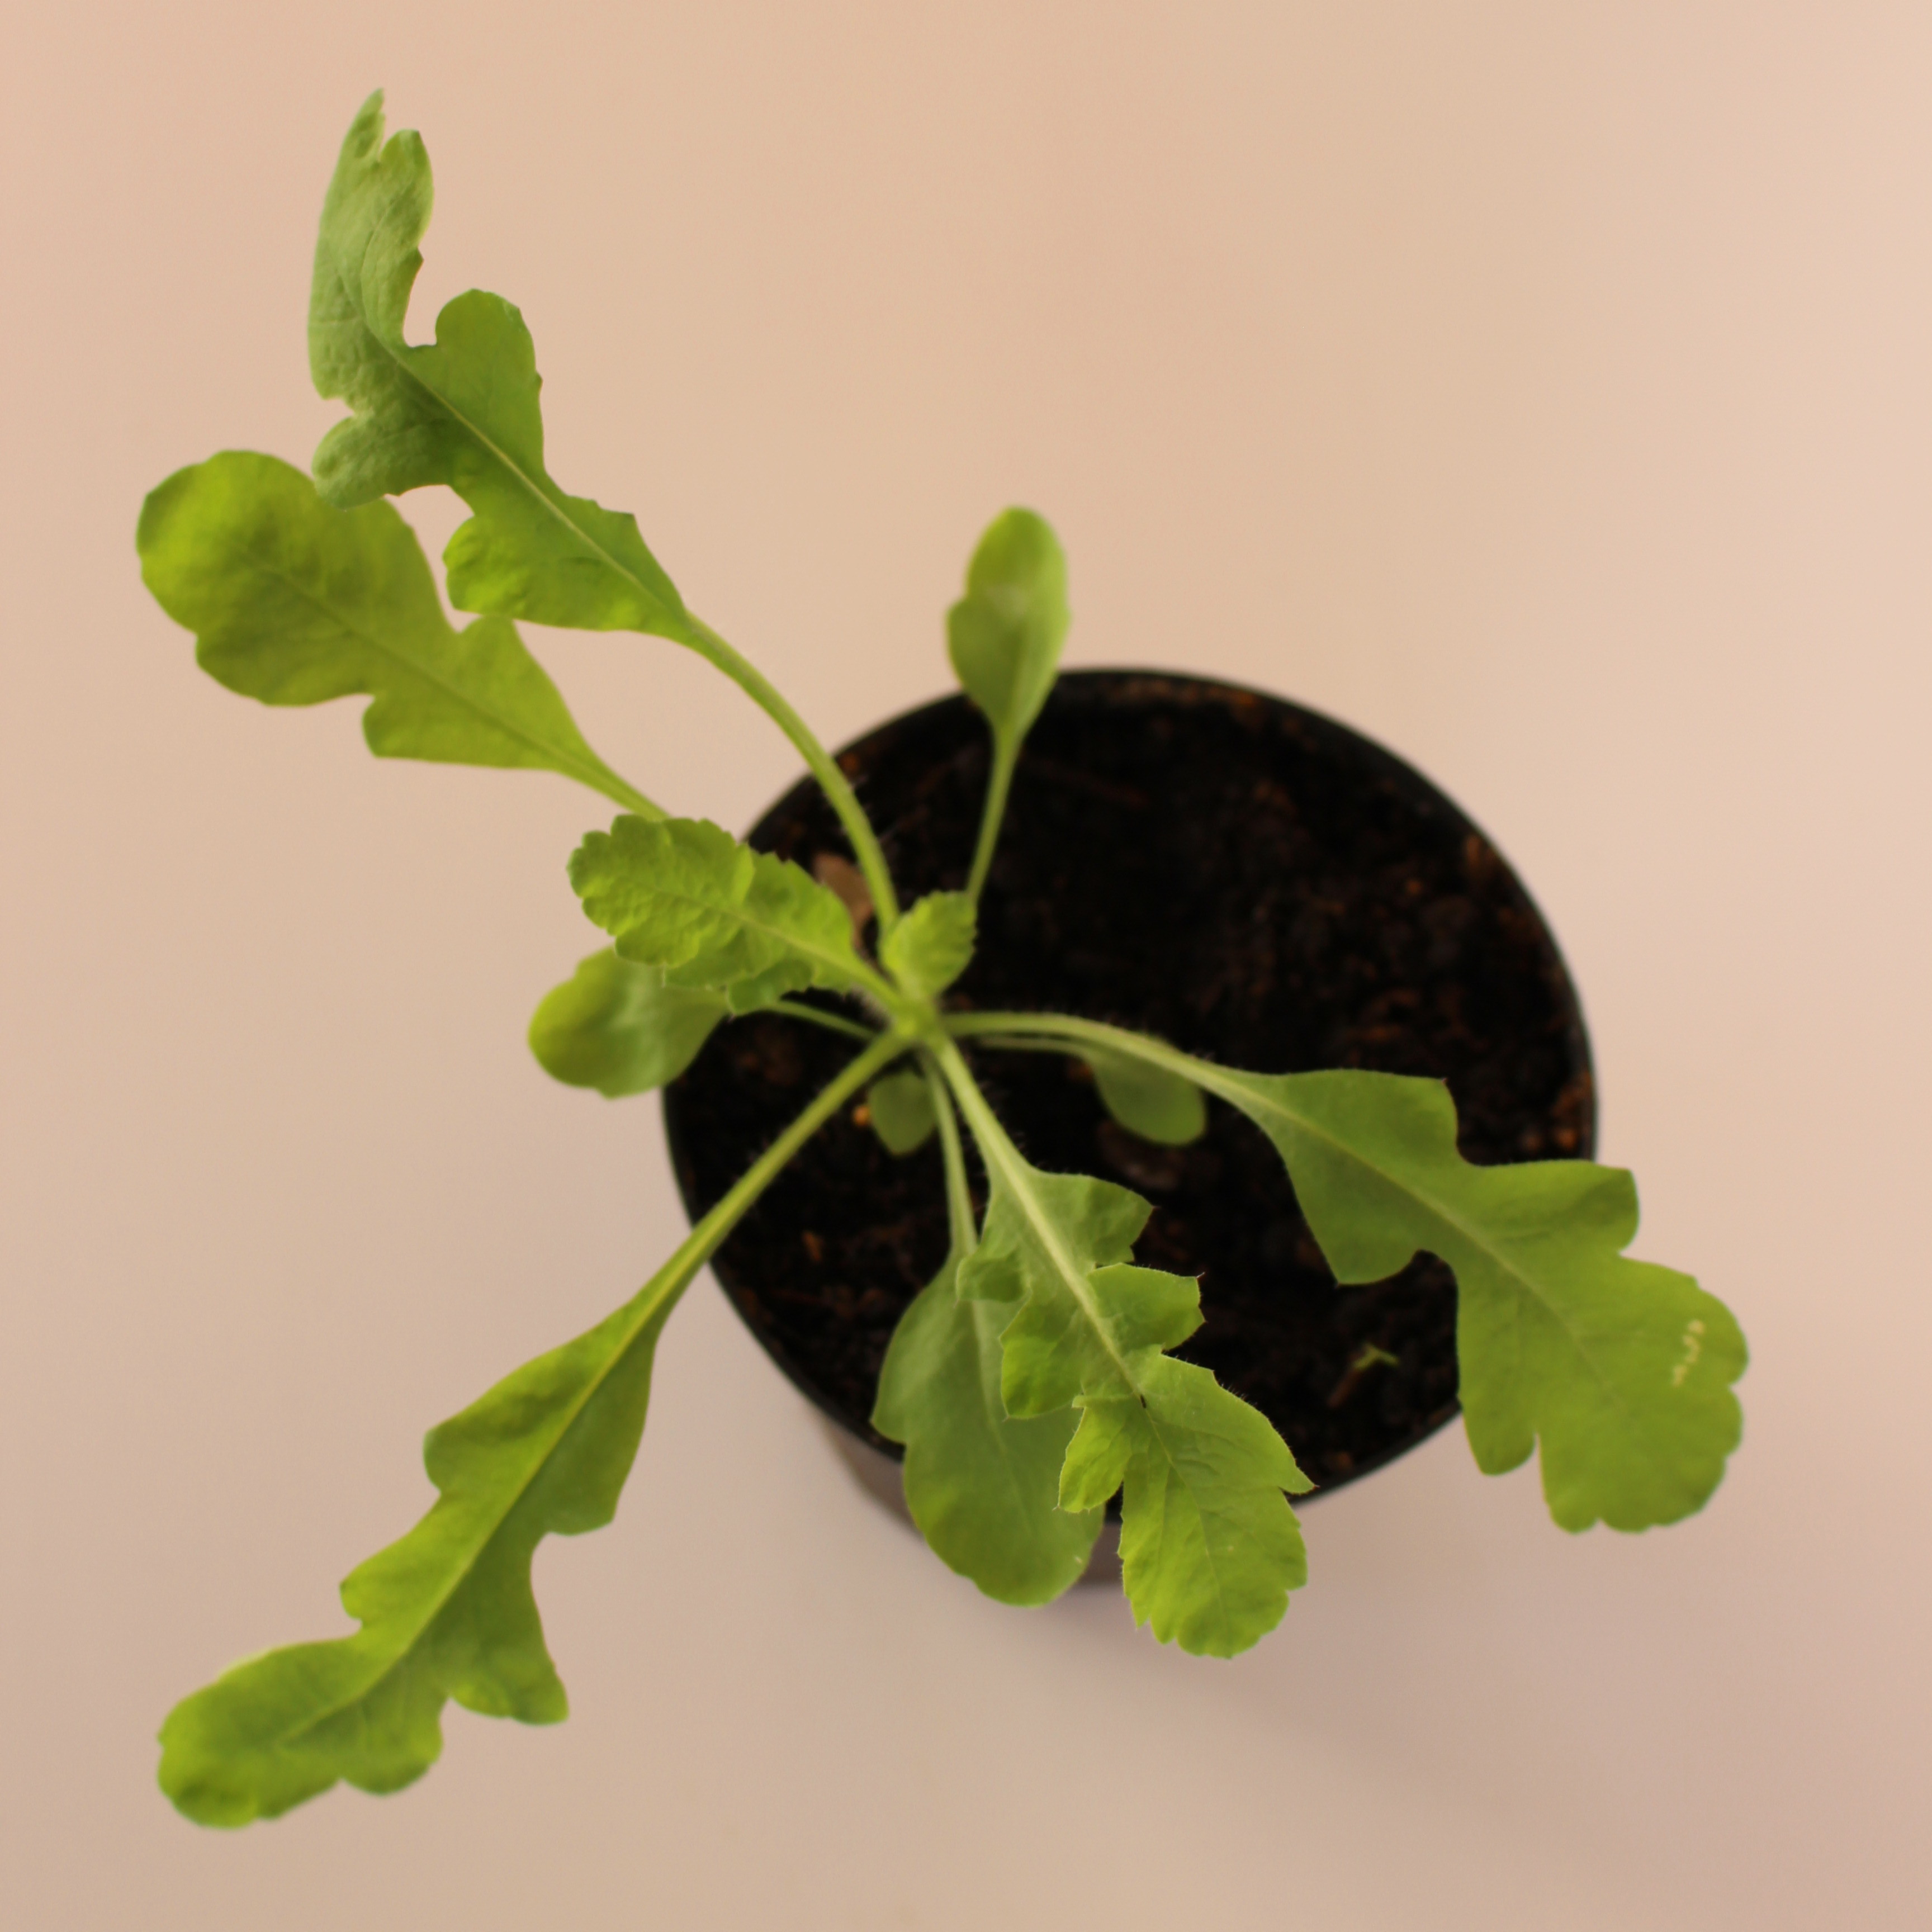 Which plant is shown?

Papaver rhoeas
